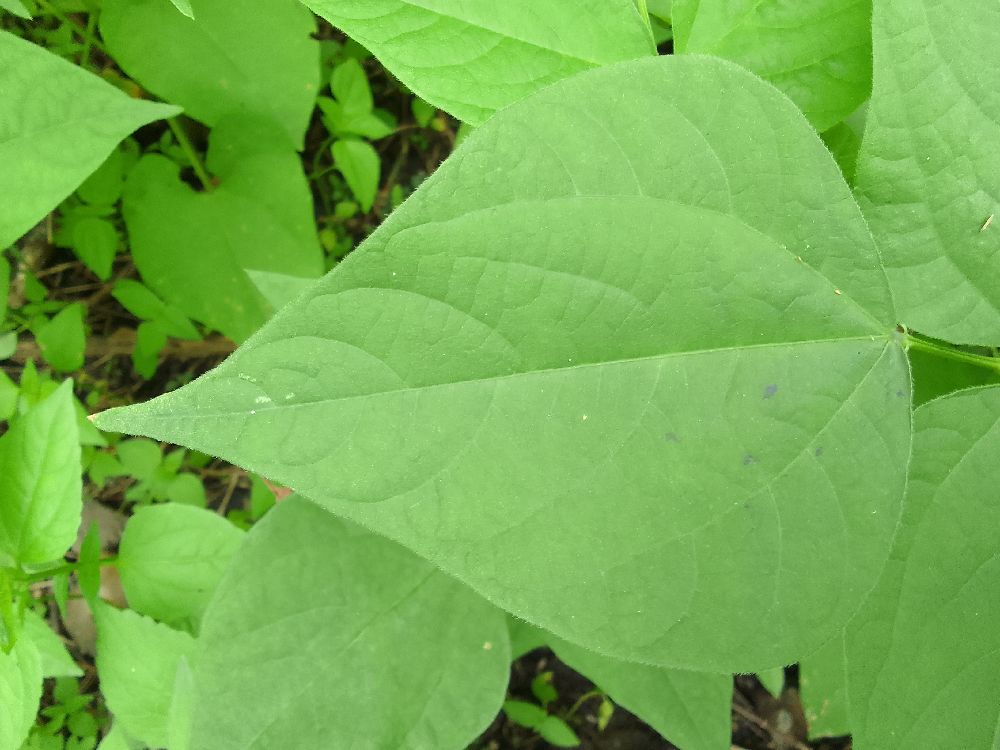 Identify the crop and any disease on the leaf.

common bean, healthy
